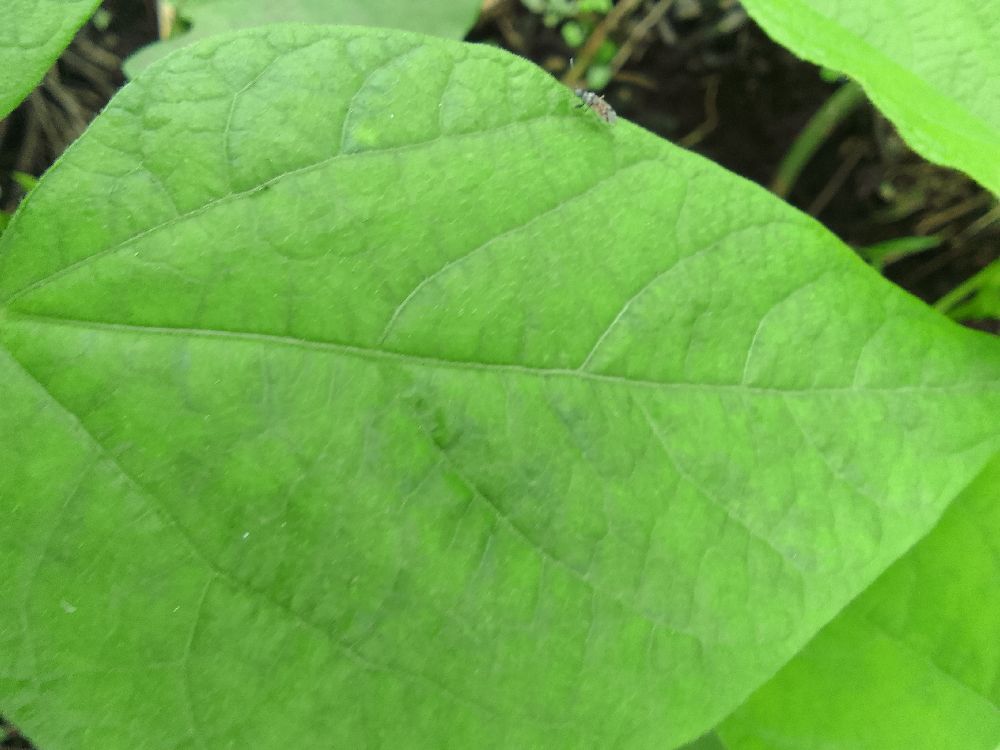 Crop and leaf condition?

common bean, healthy
